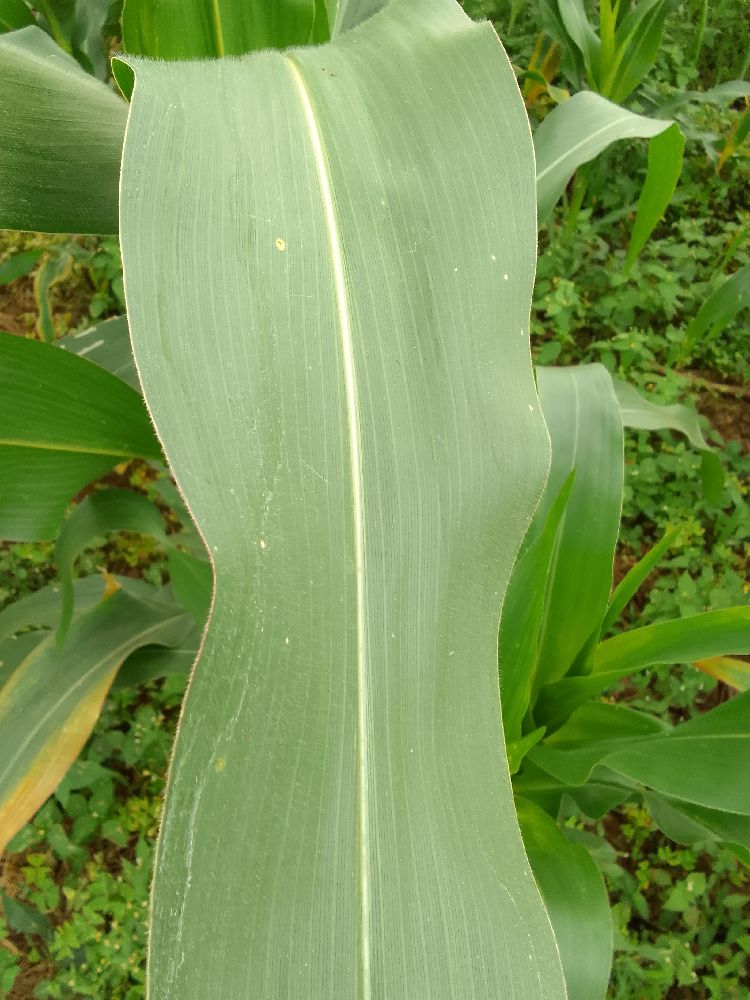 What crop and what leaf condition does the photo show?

maize, healthy
